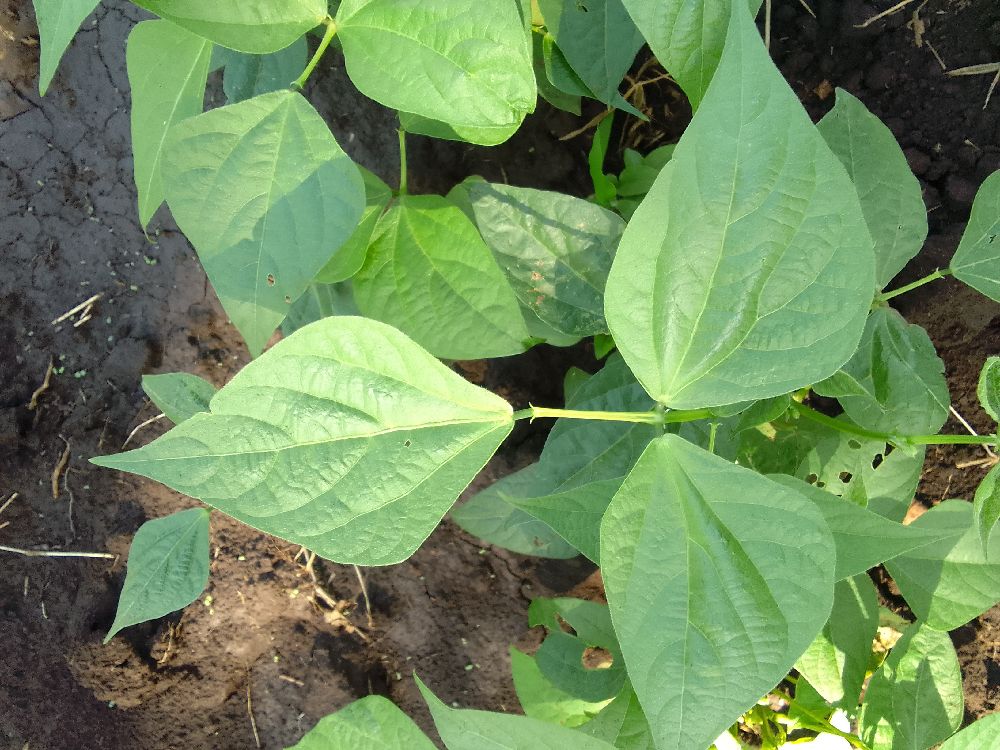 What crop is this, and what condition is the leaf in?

common bean, healthy
